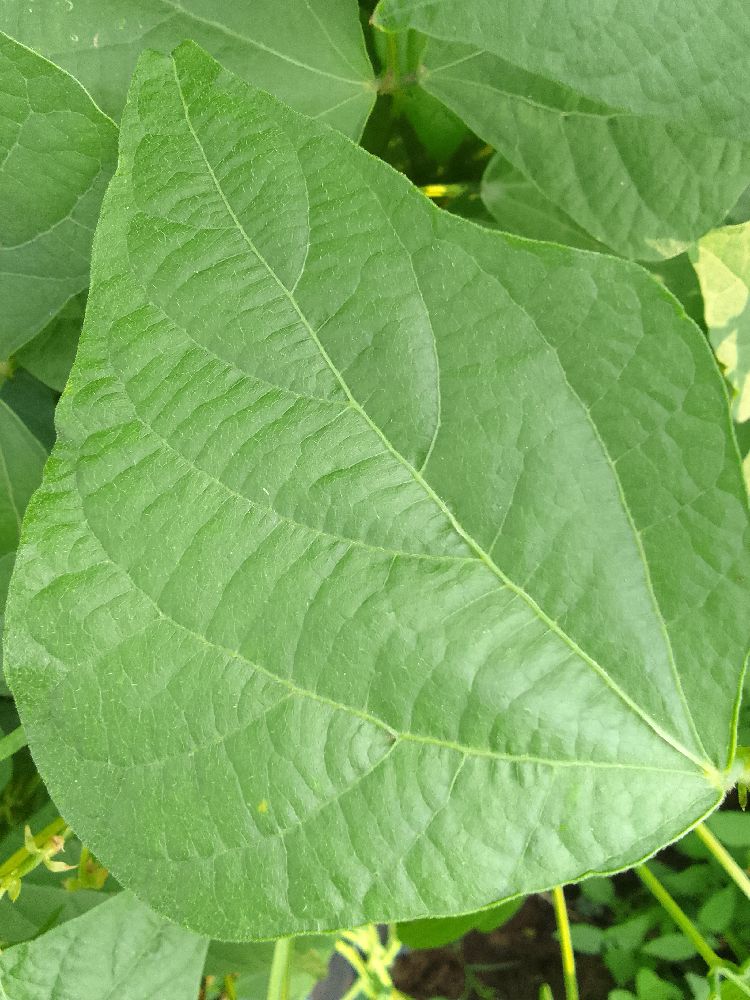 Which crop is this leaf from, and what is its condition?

common bean, healthy
